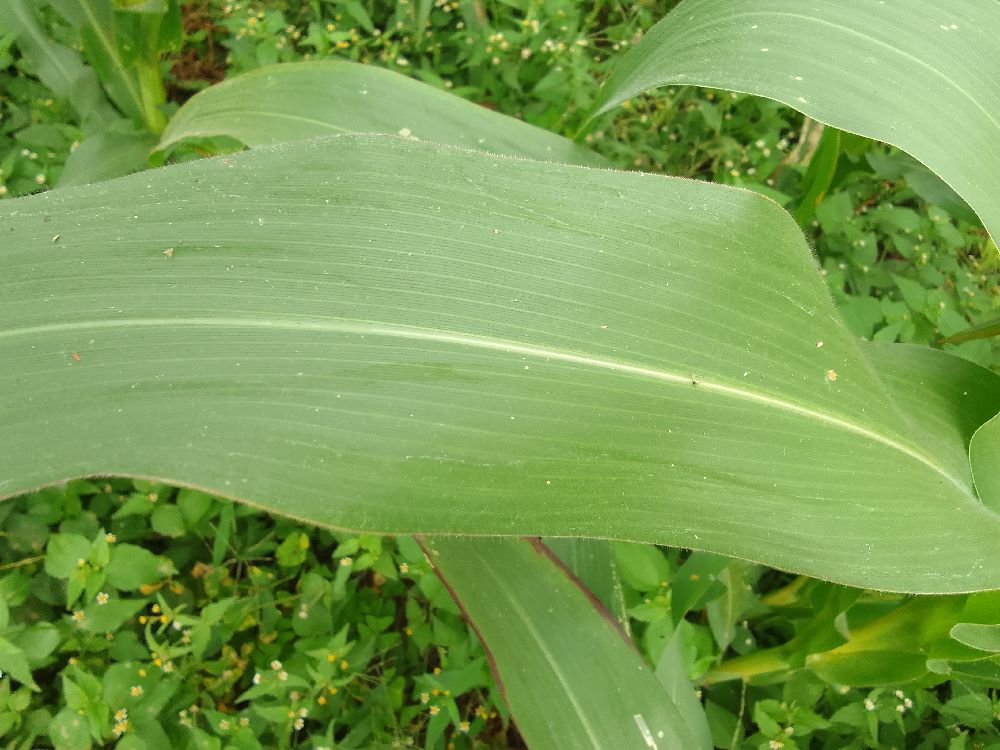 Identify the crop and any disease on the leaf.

maize, healthy
